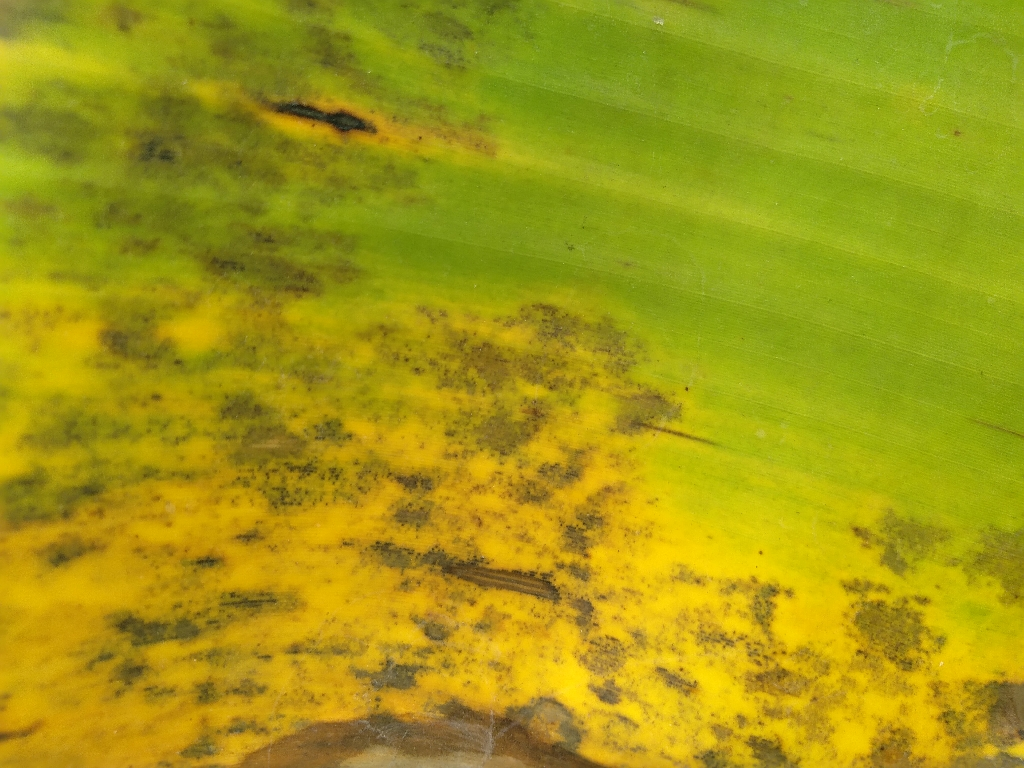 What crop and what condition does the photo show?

banana, black sigatoka
